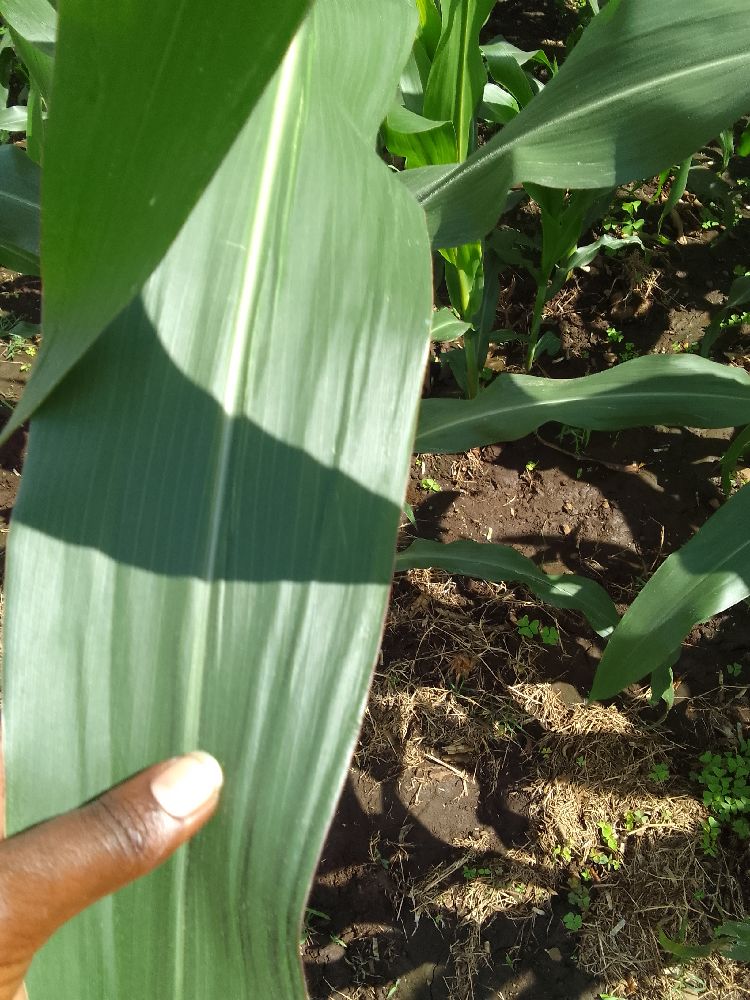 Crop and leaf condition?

maize, healthy
